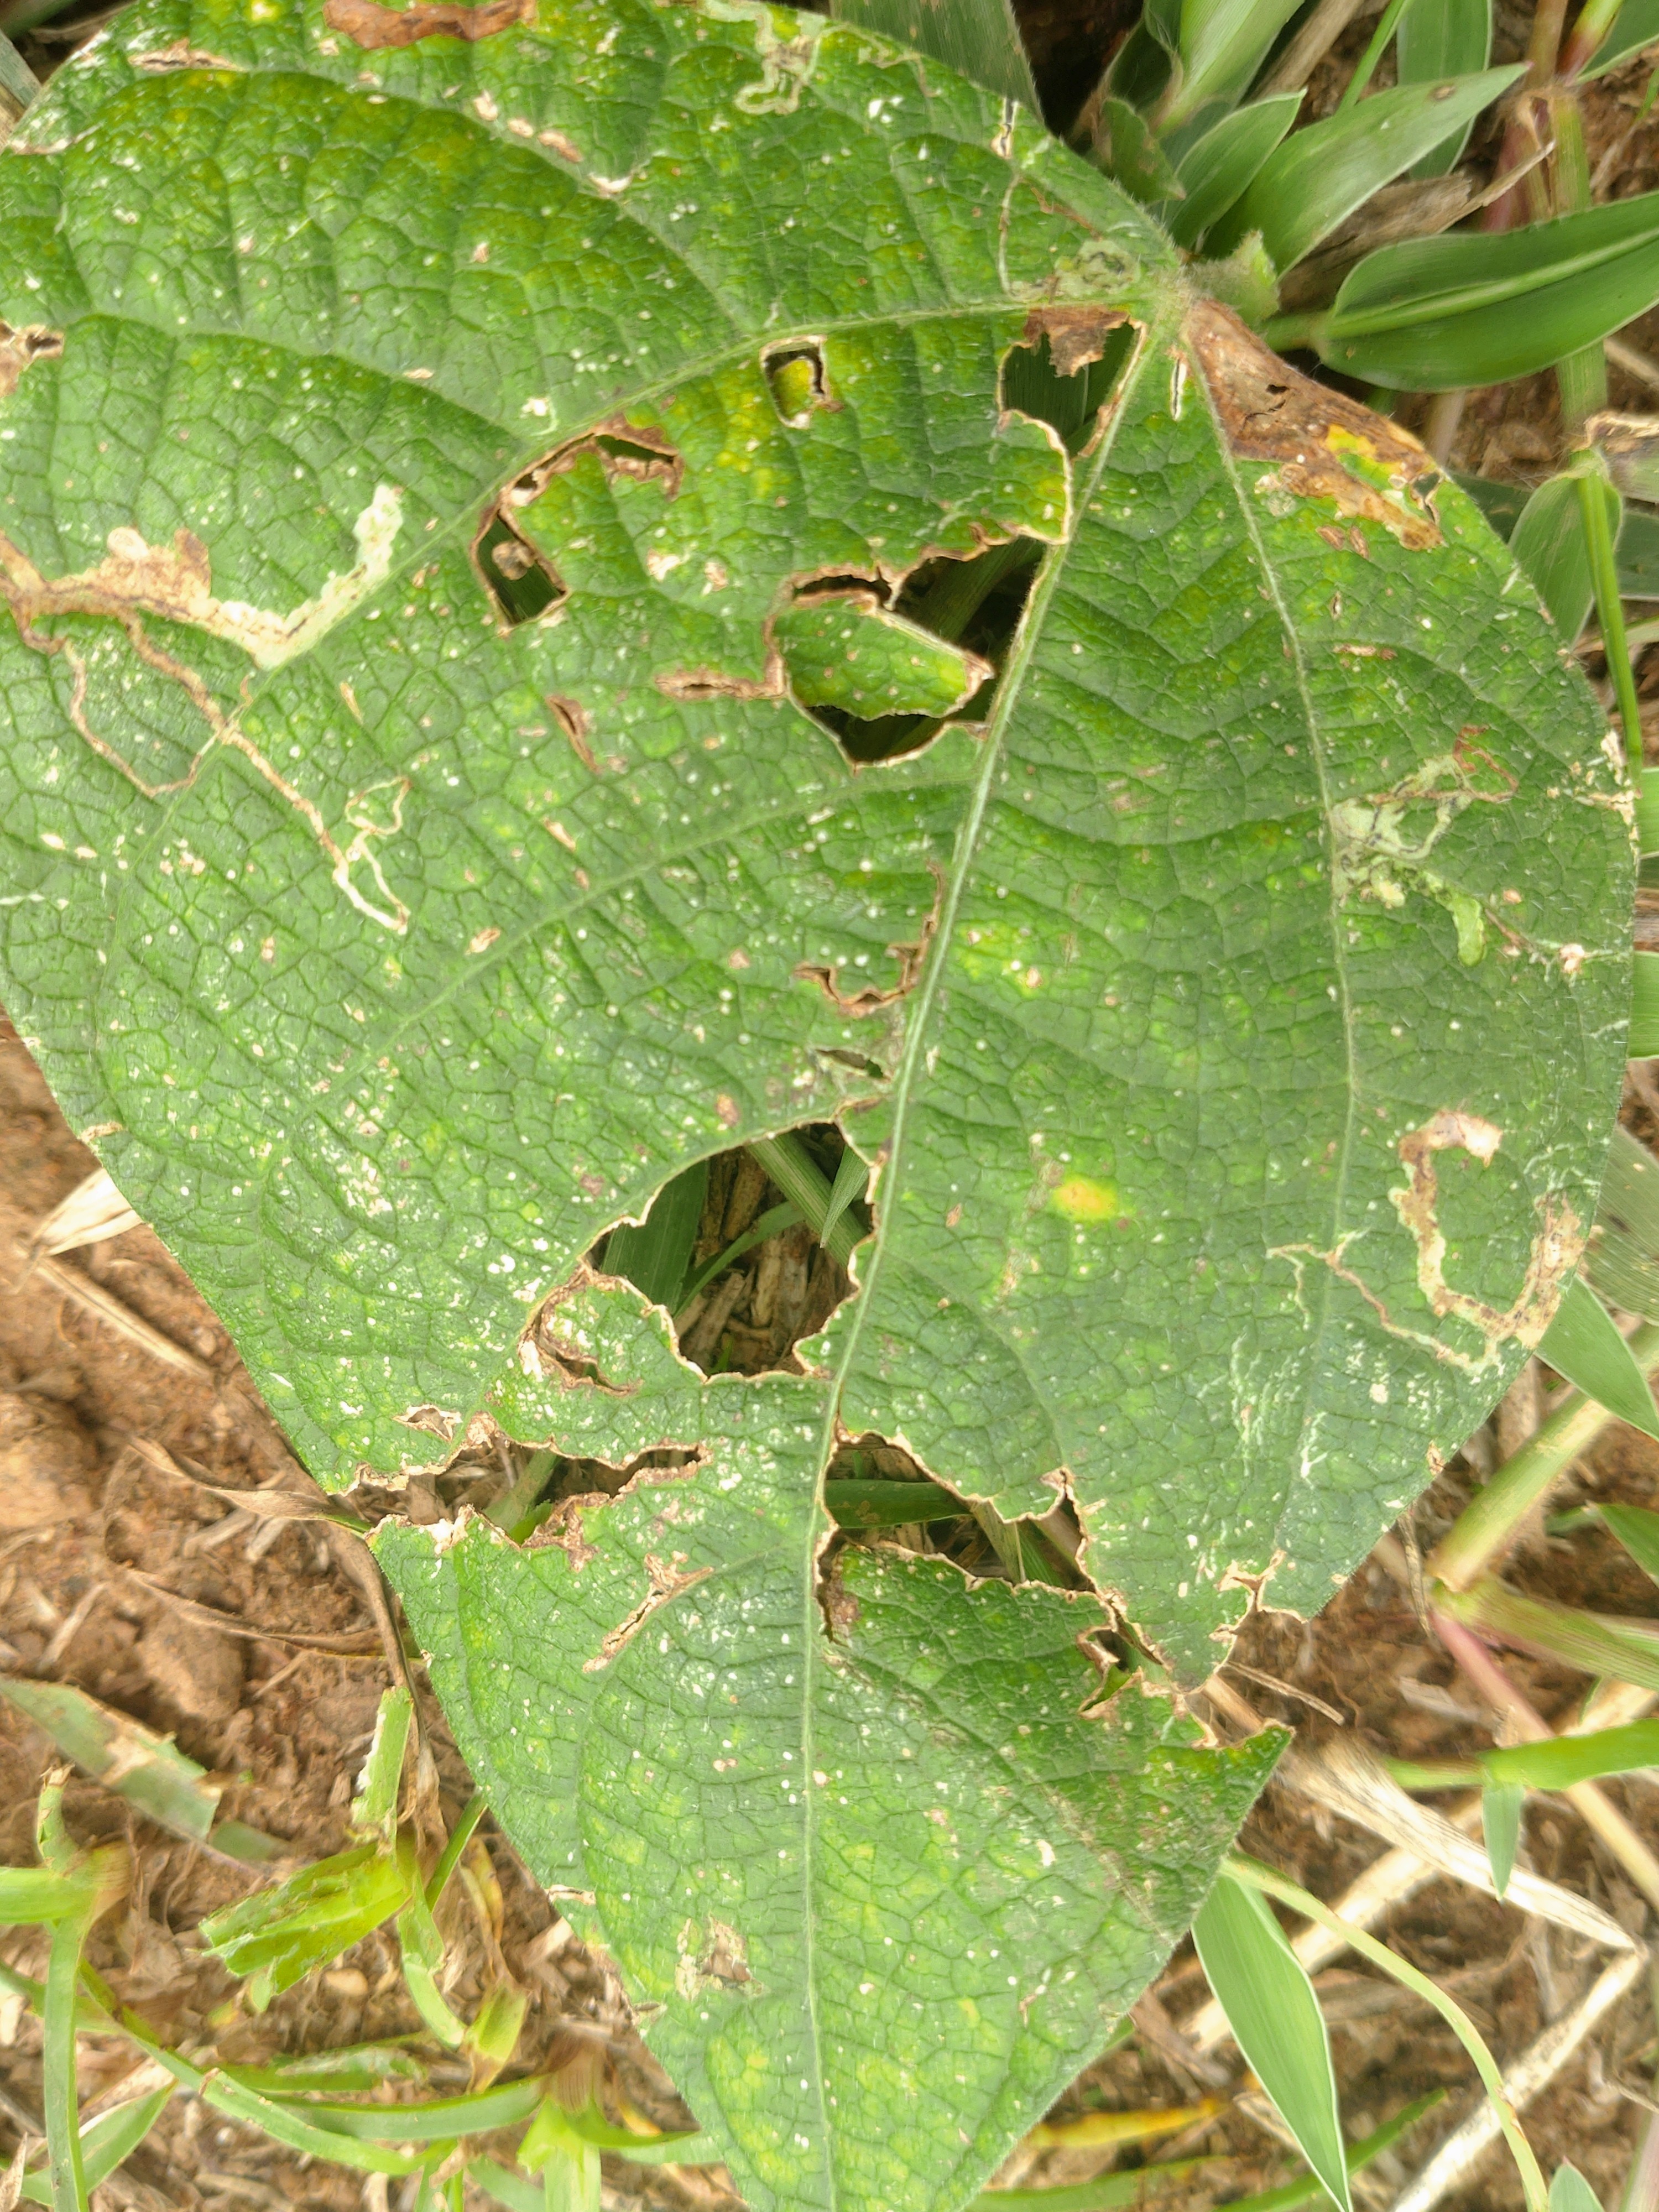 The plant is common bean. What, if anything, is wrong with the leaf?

anthracnose
